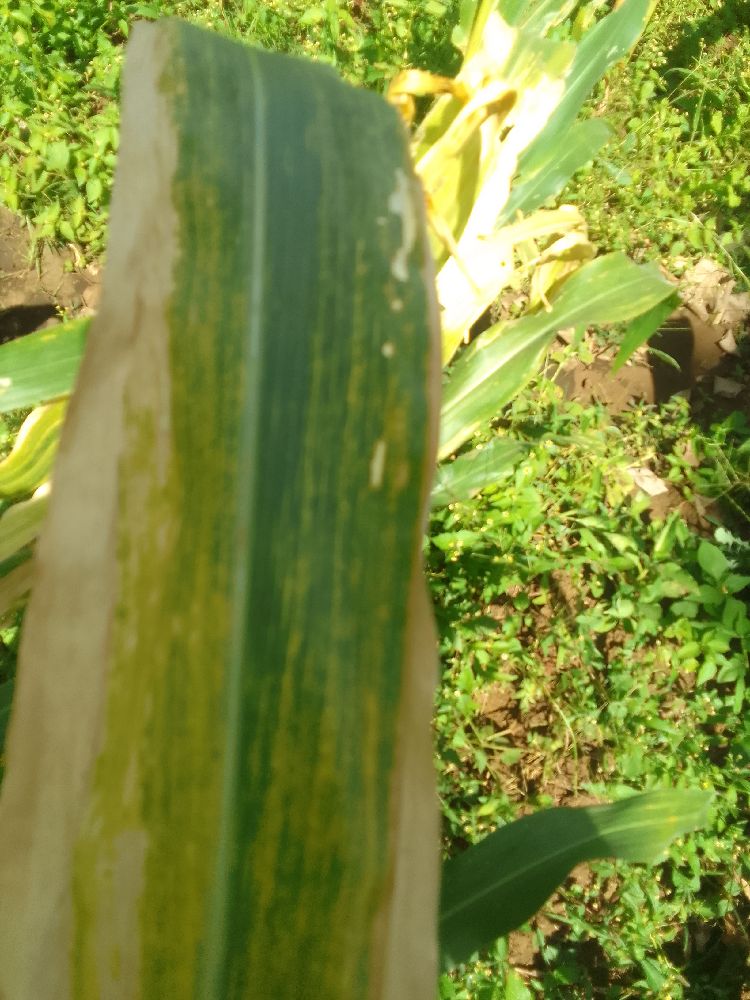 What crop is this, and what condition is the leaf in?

maize, maize lethal necrosis
